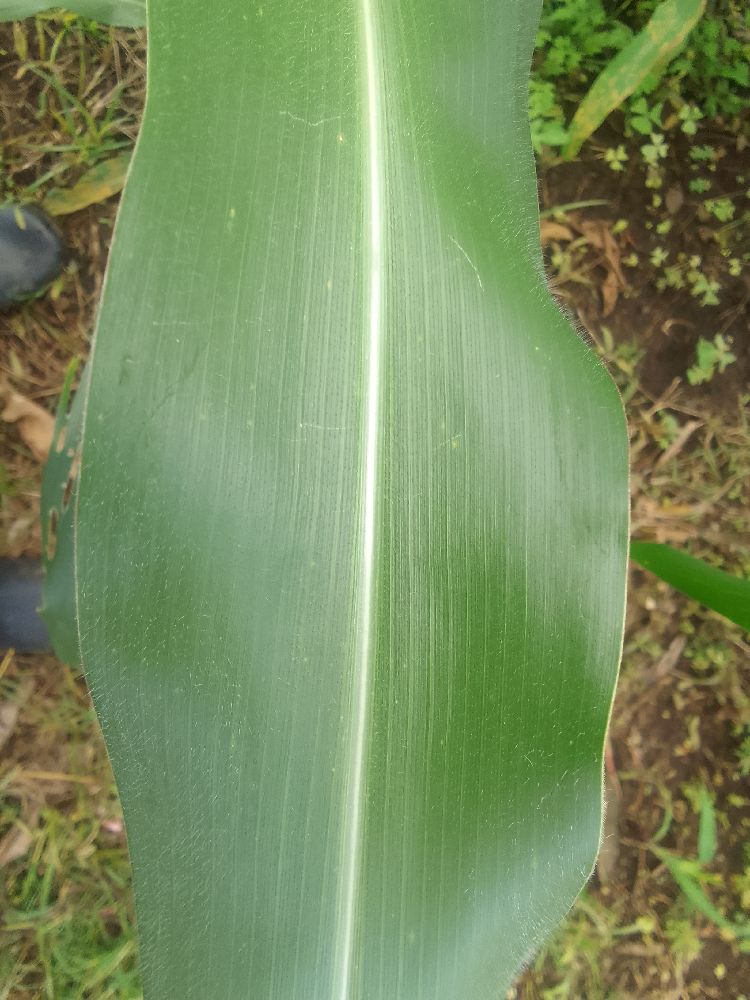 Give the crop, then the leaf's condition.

maize, healthy
